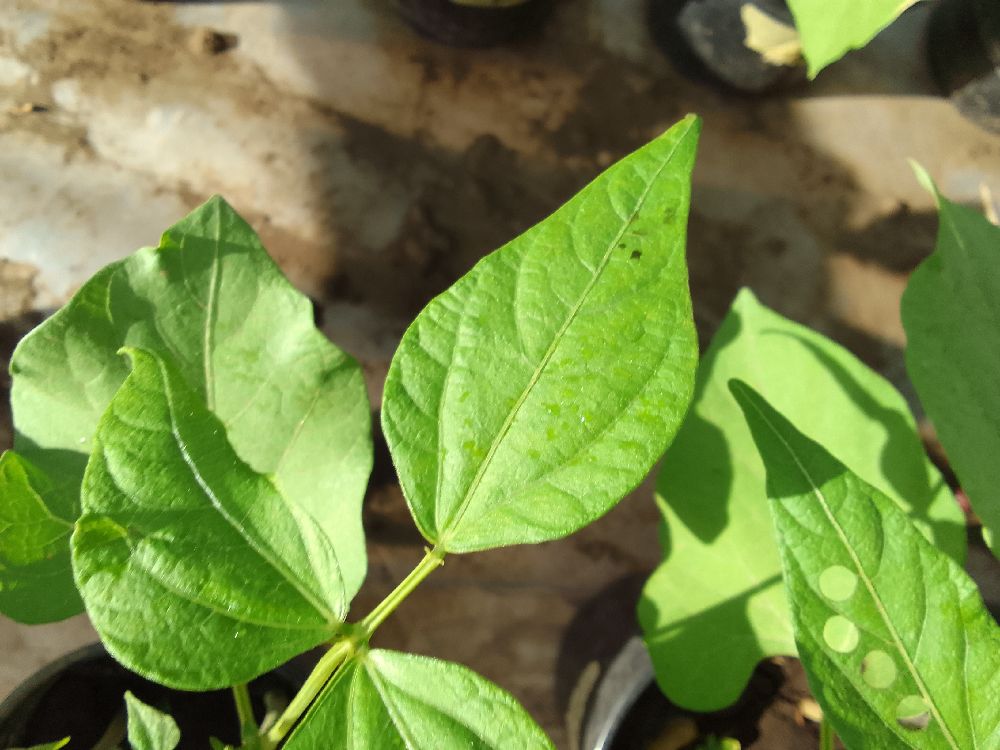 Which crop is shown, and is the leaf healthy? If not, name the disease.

common bean, healthy
